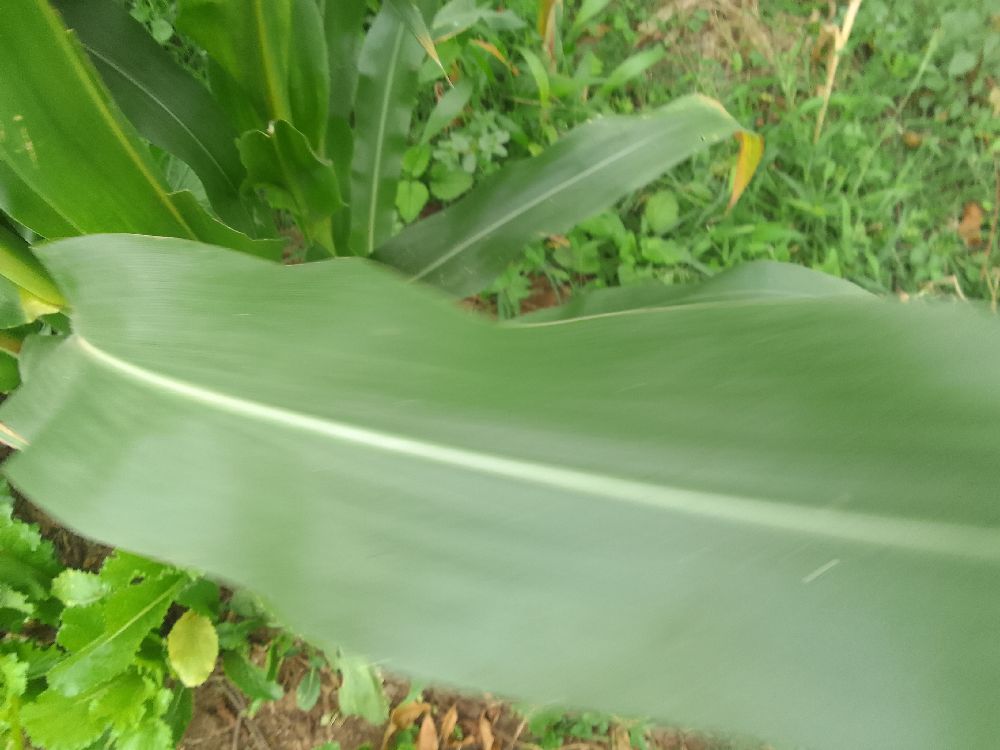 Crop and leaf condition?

maize, healthy
